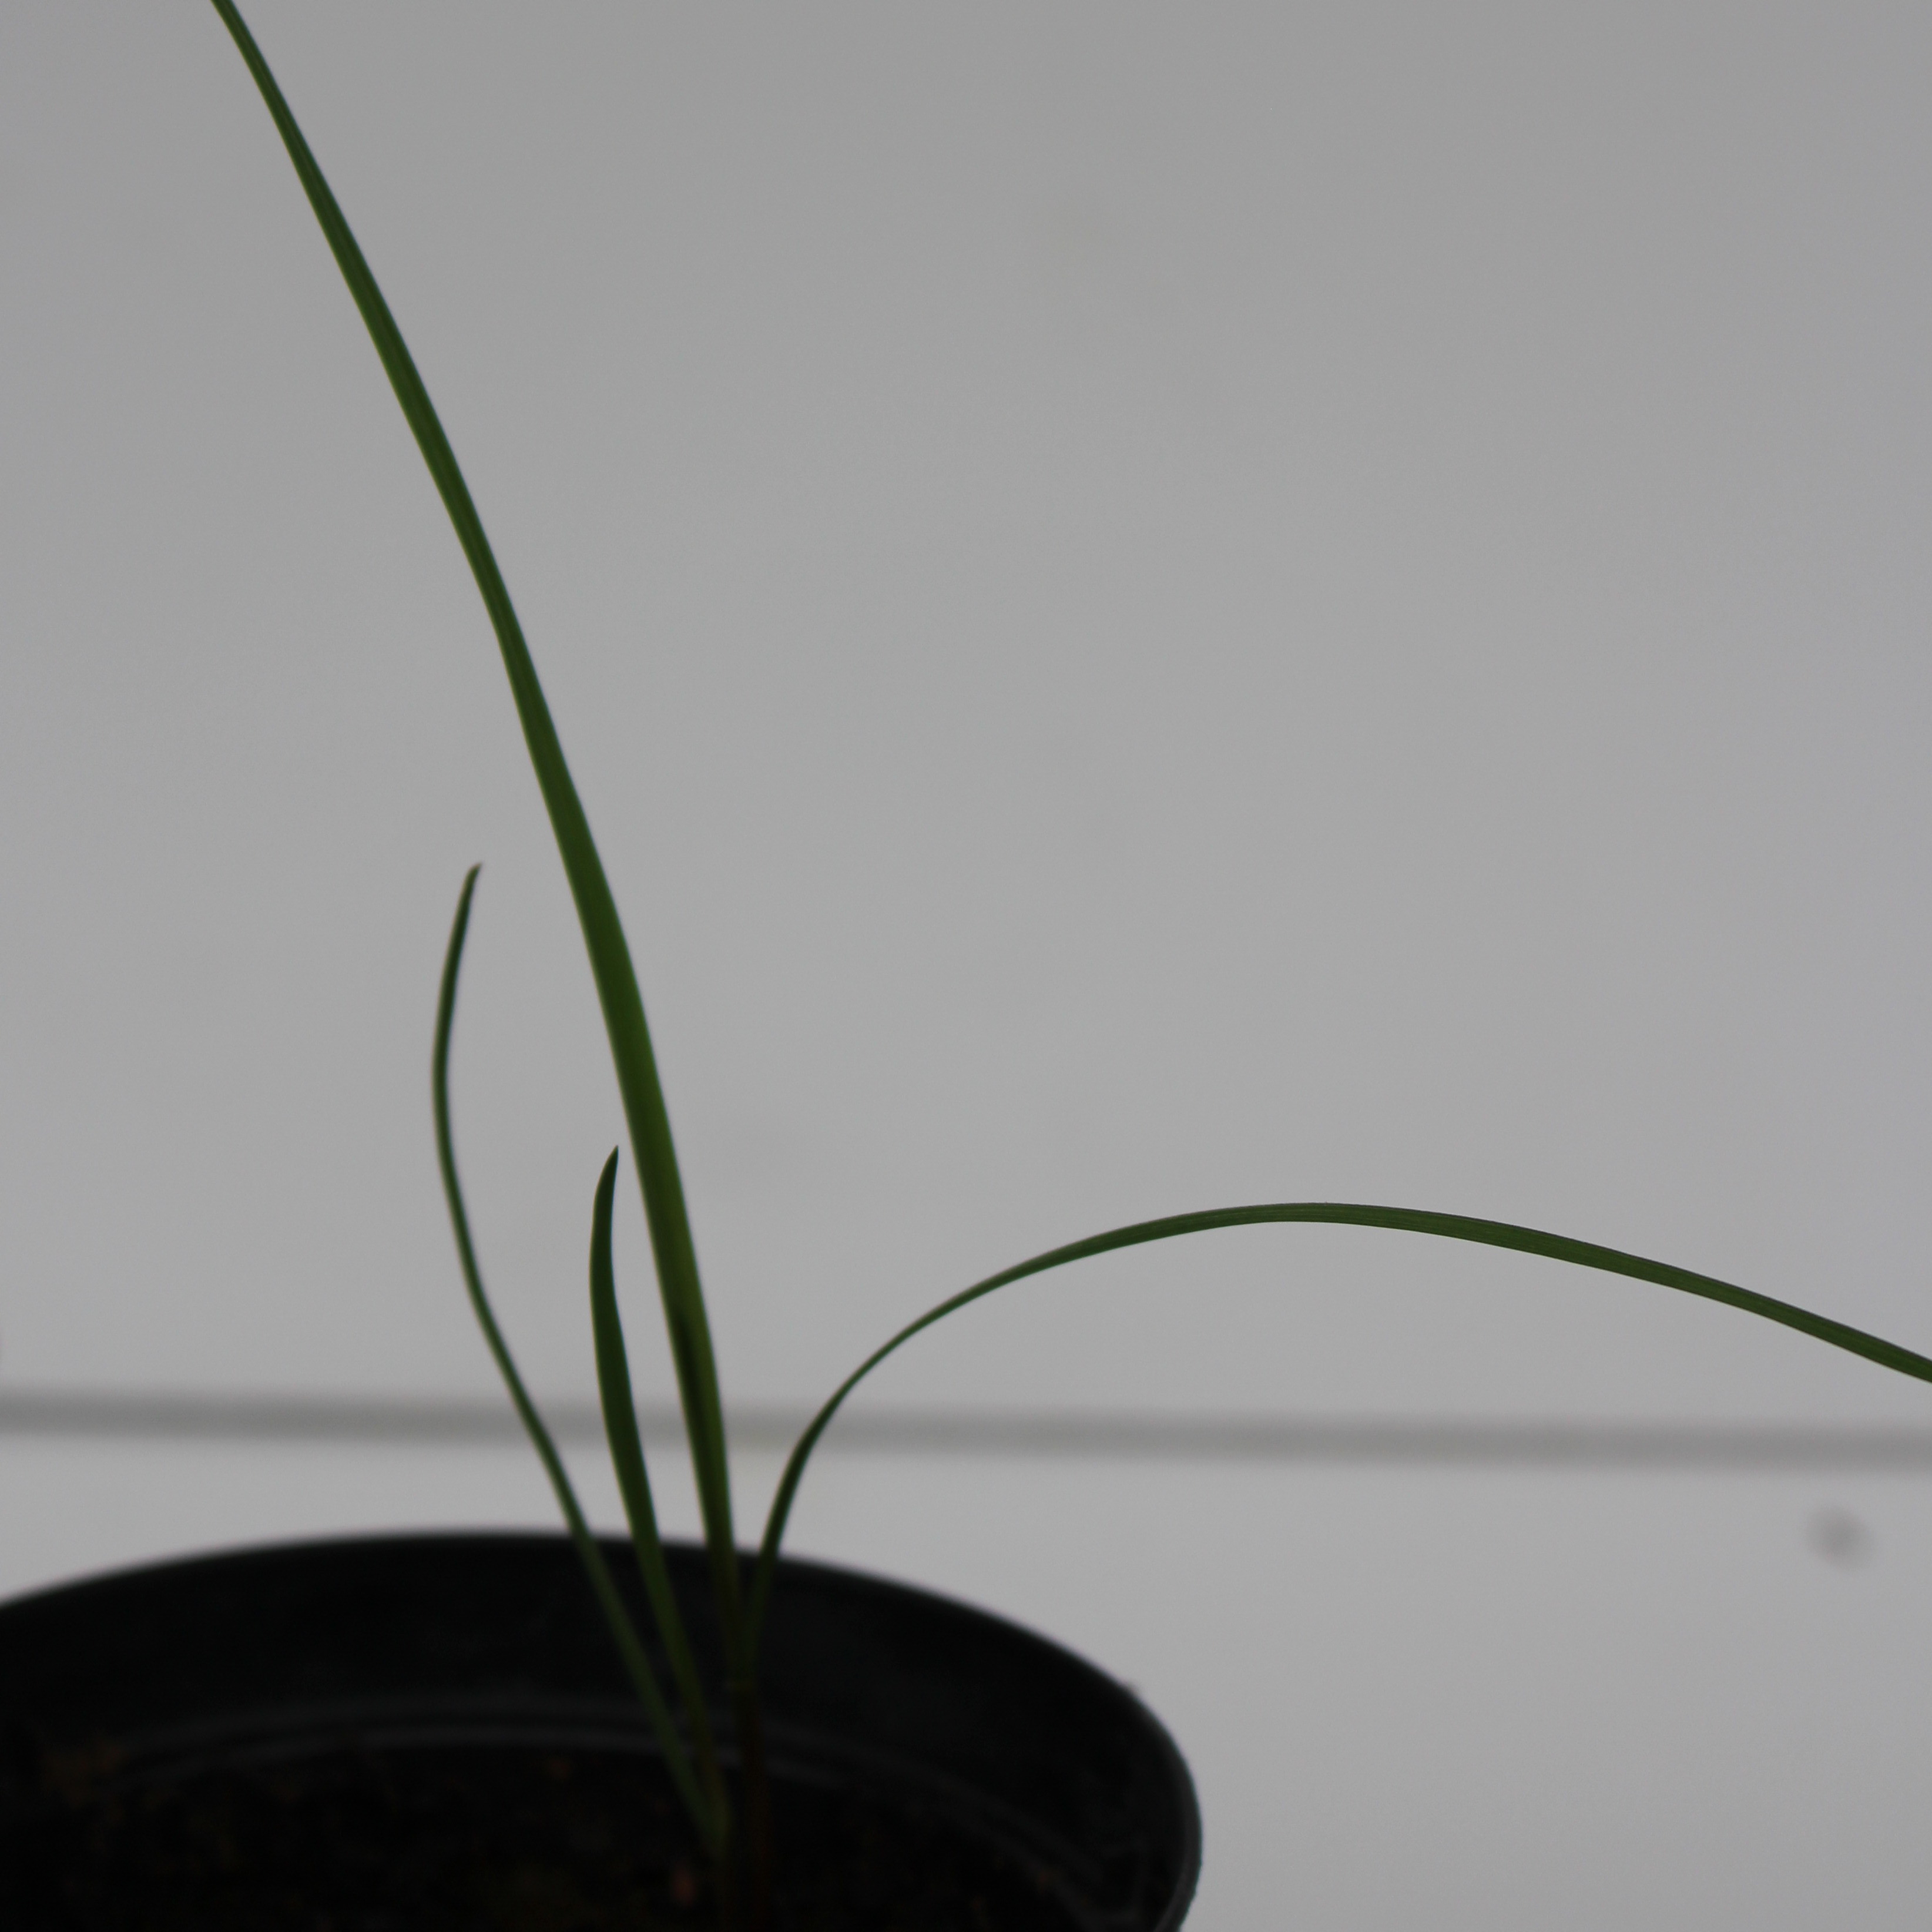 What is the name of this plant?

Lolium multiflorum
